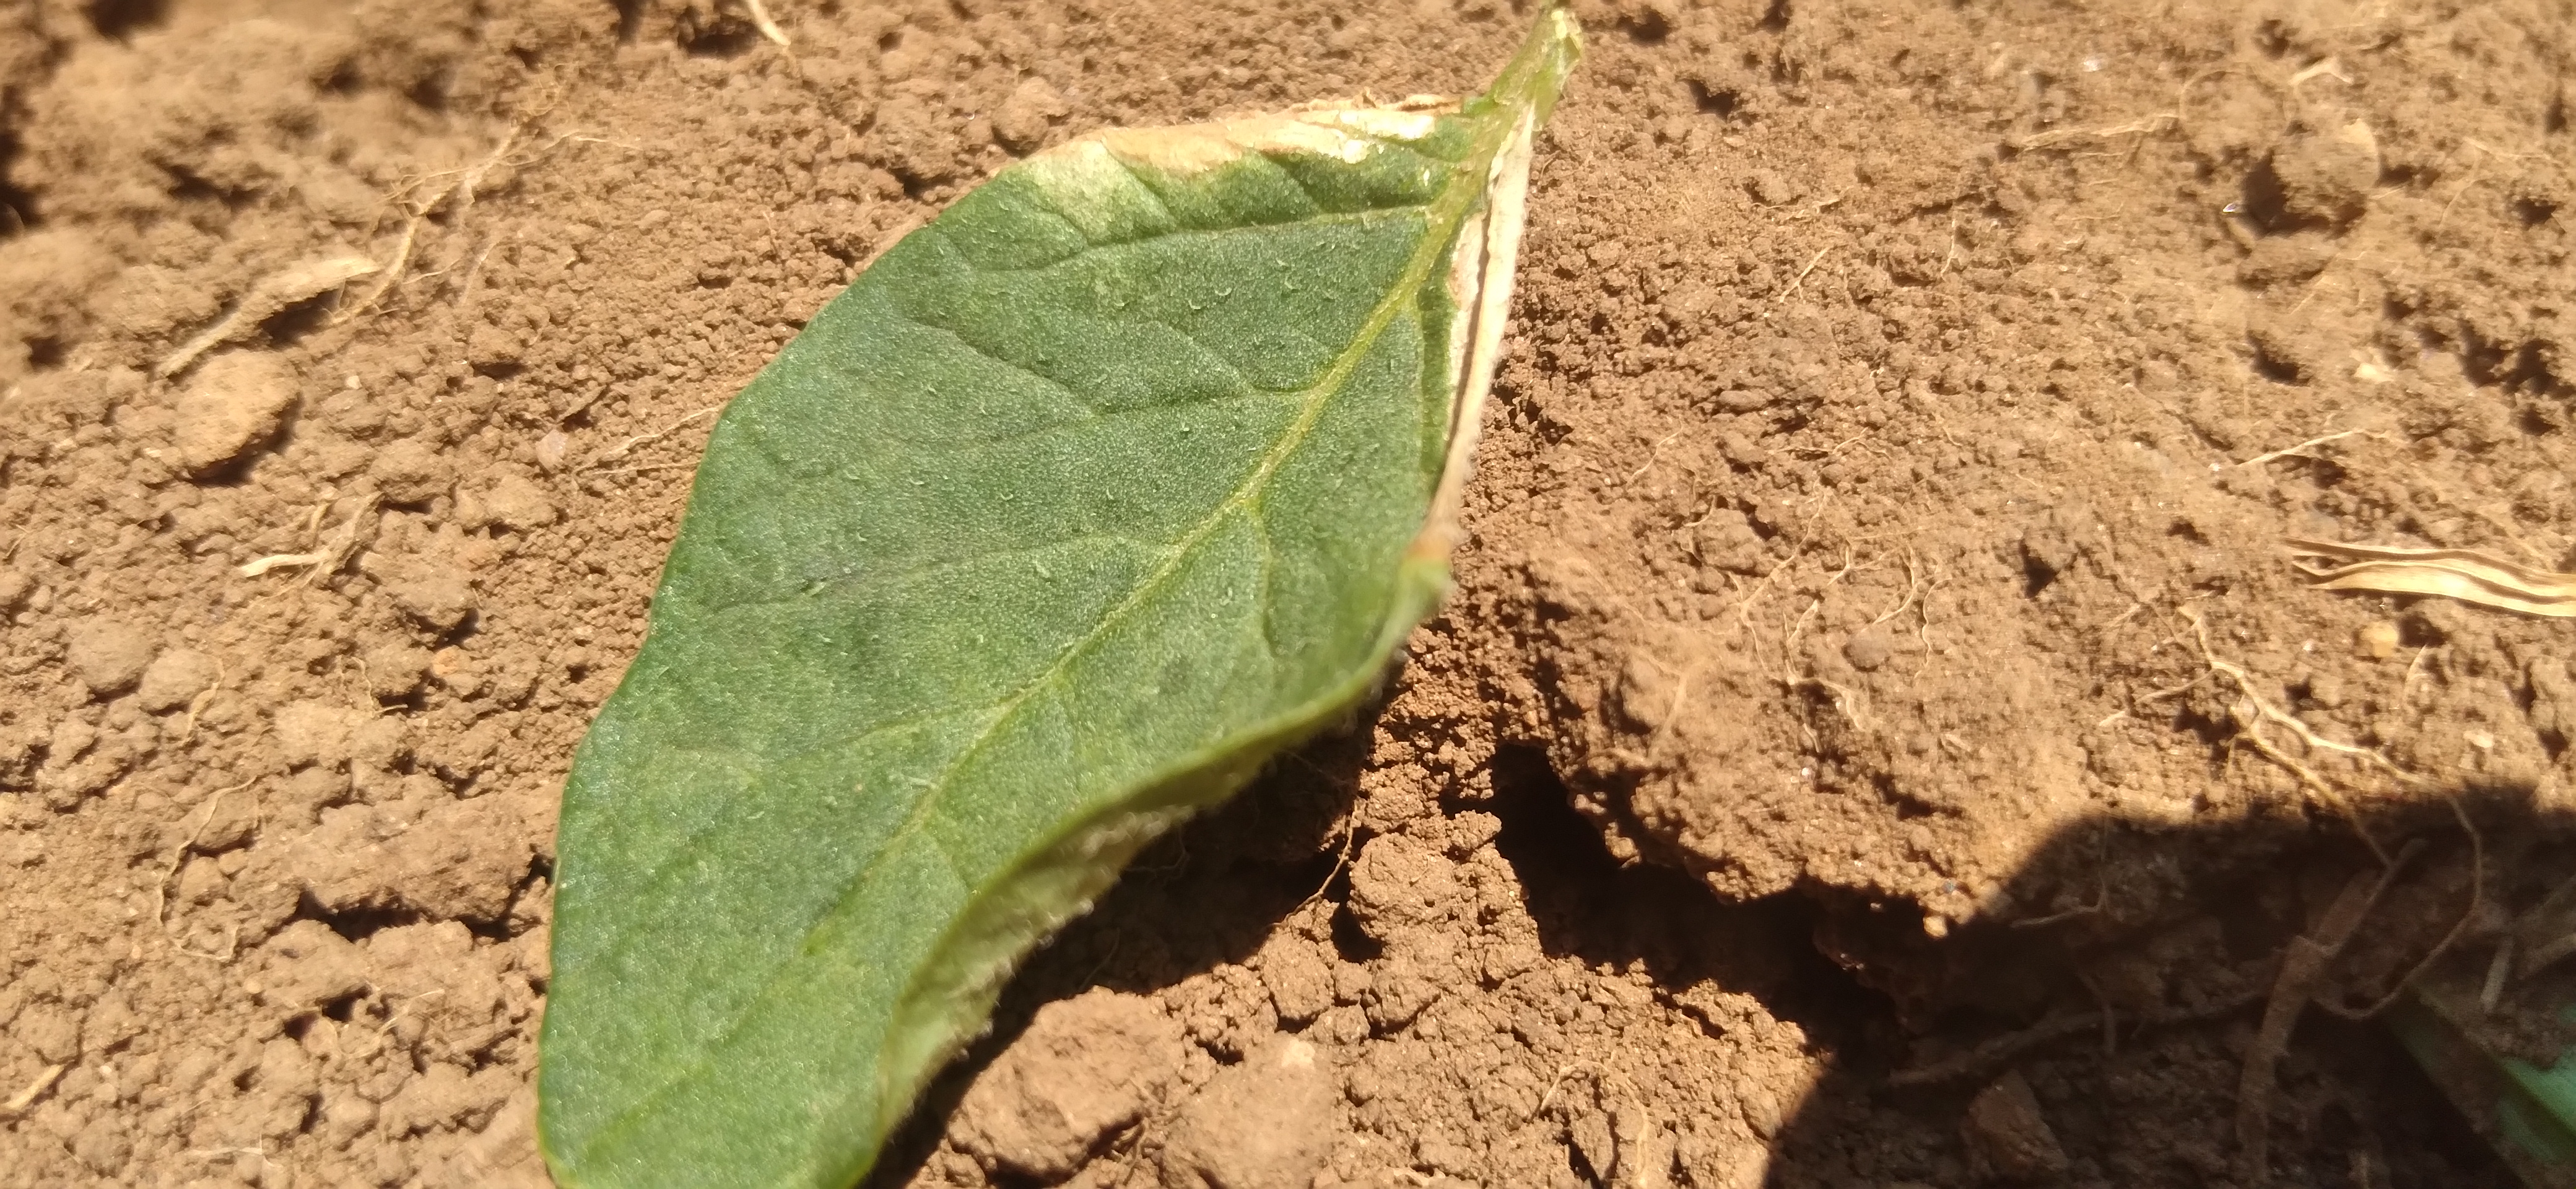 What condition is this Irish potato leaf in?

early blight
